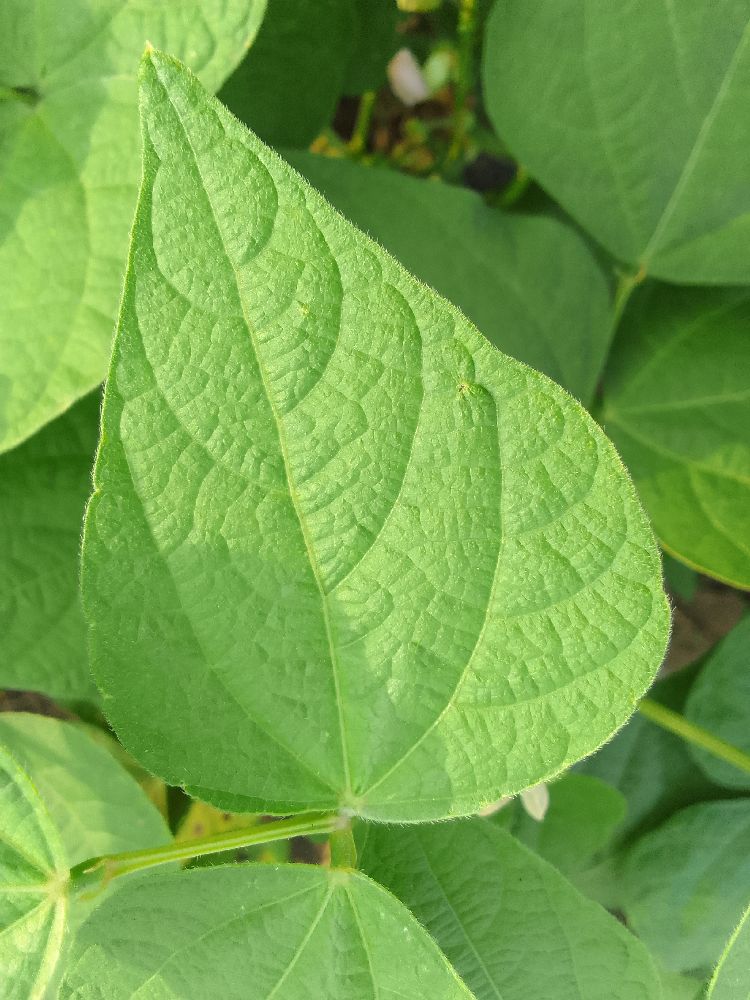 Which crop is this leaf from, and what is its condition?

common bean, healthy
